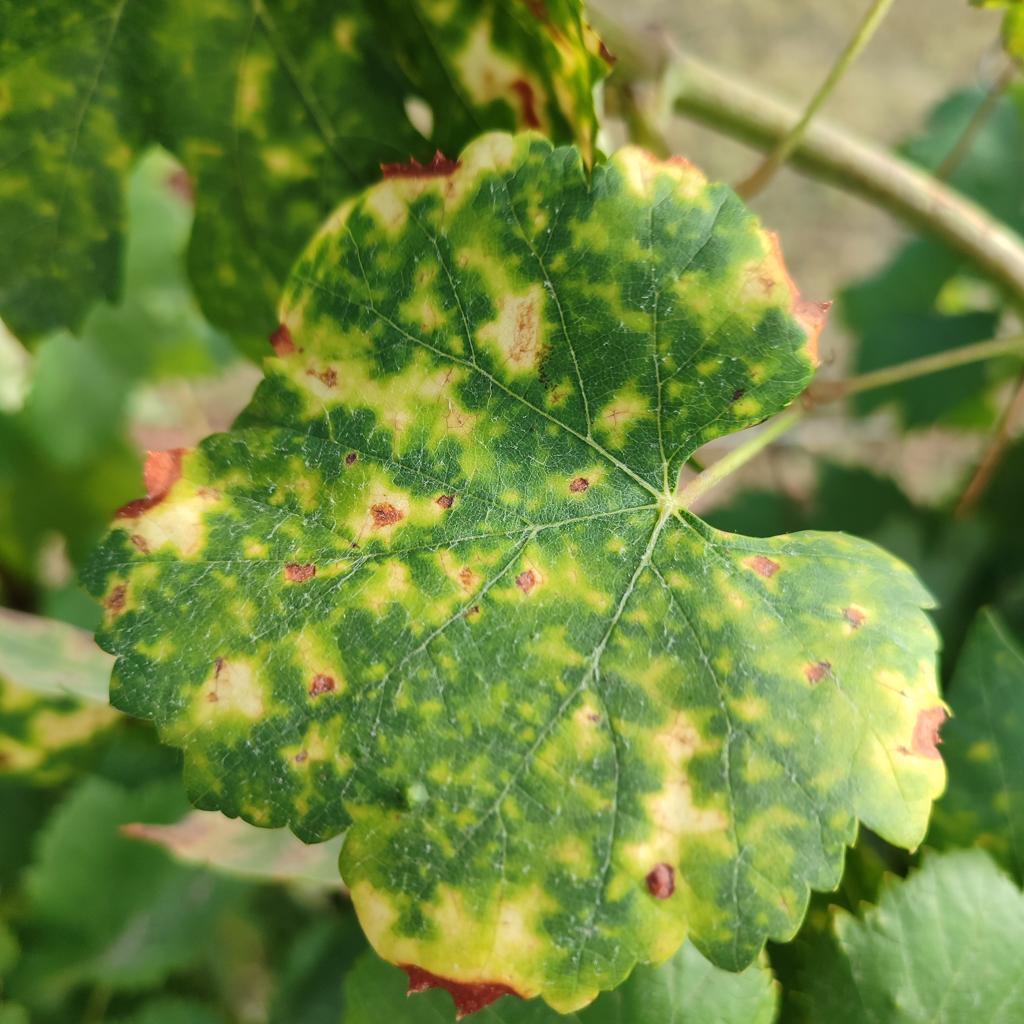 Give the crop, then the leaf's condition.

grapevine, esca complex
